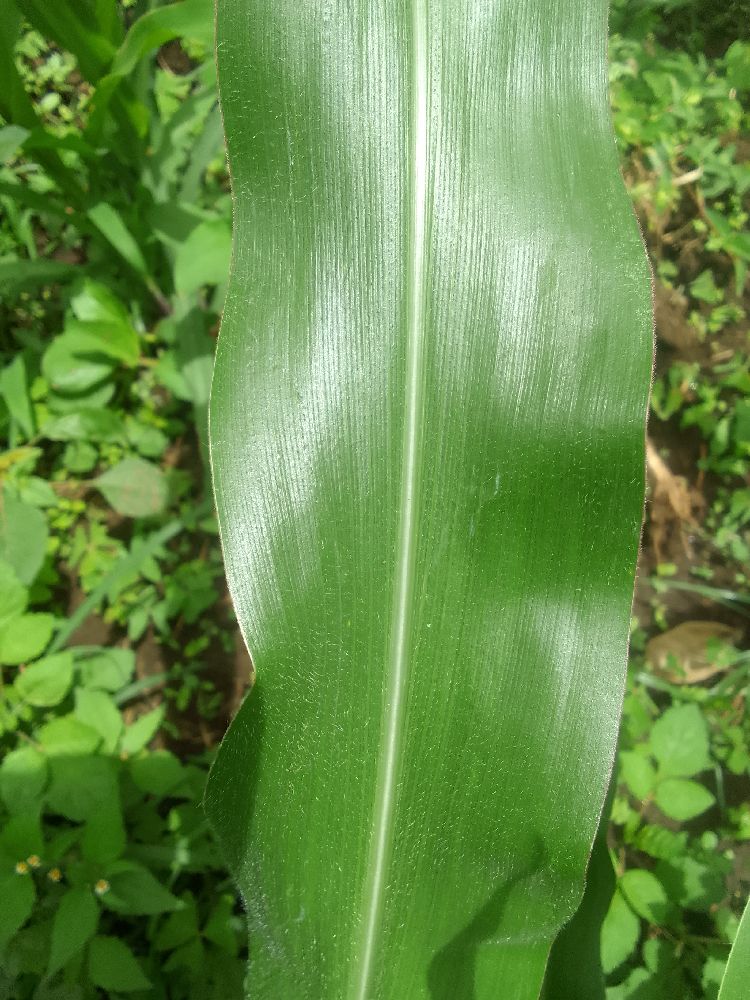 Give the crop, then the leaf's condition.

maize, healthy
